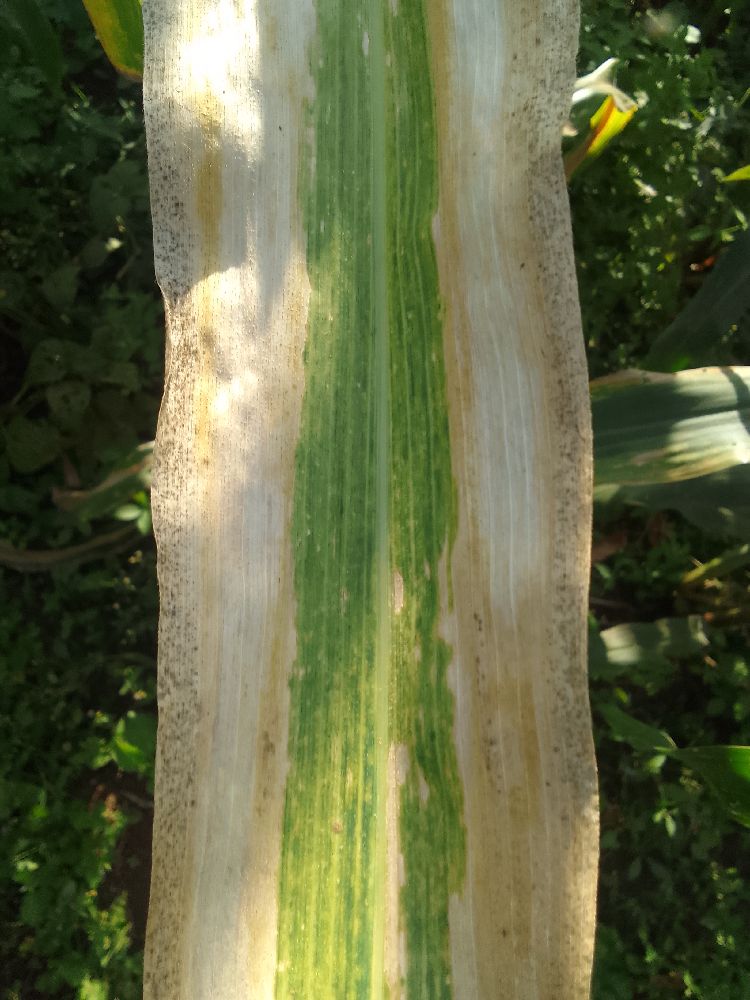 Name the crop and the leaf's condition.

maize, maize lethal necrosis
